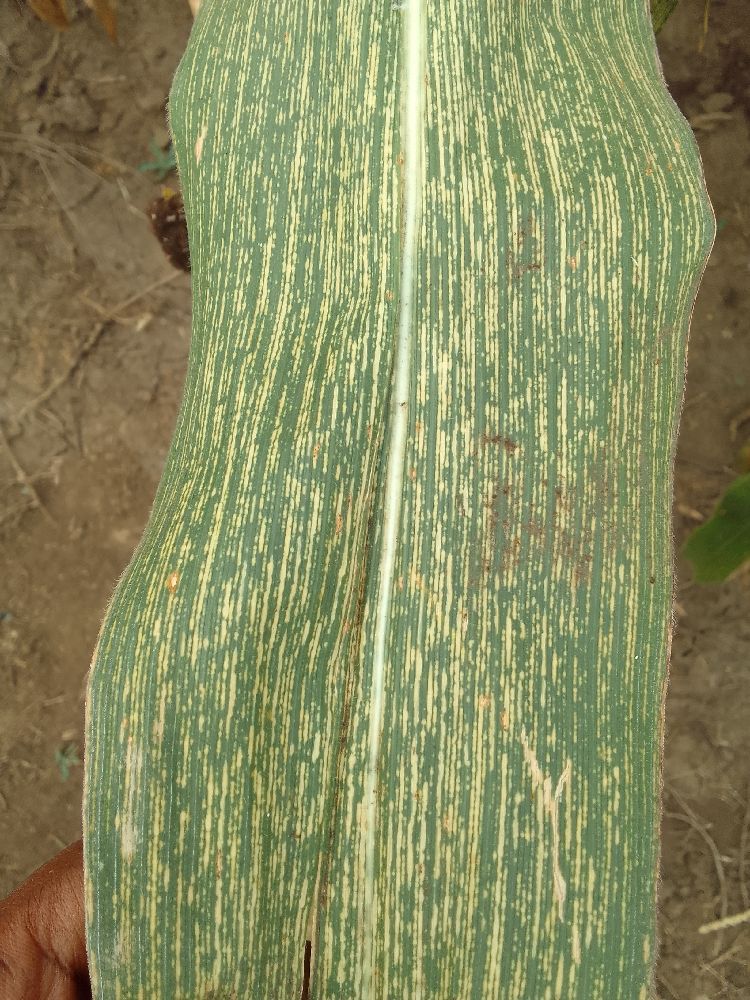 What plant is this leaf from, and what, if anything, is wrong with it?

maize, maize streak virus
